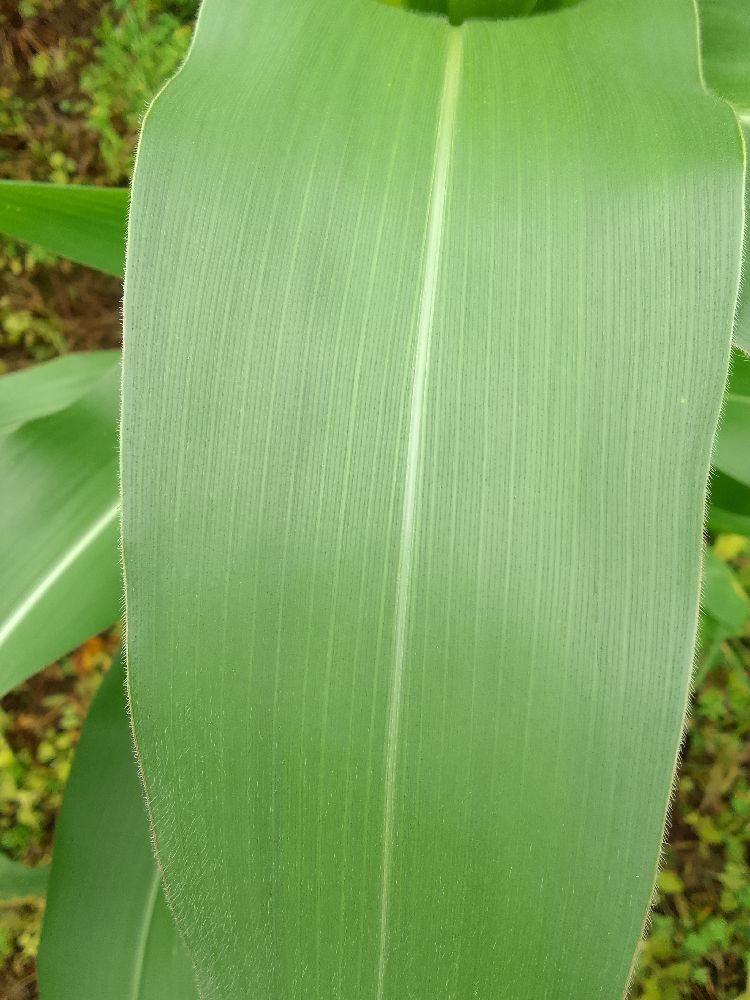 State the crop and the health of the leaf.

maize, healthy
